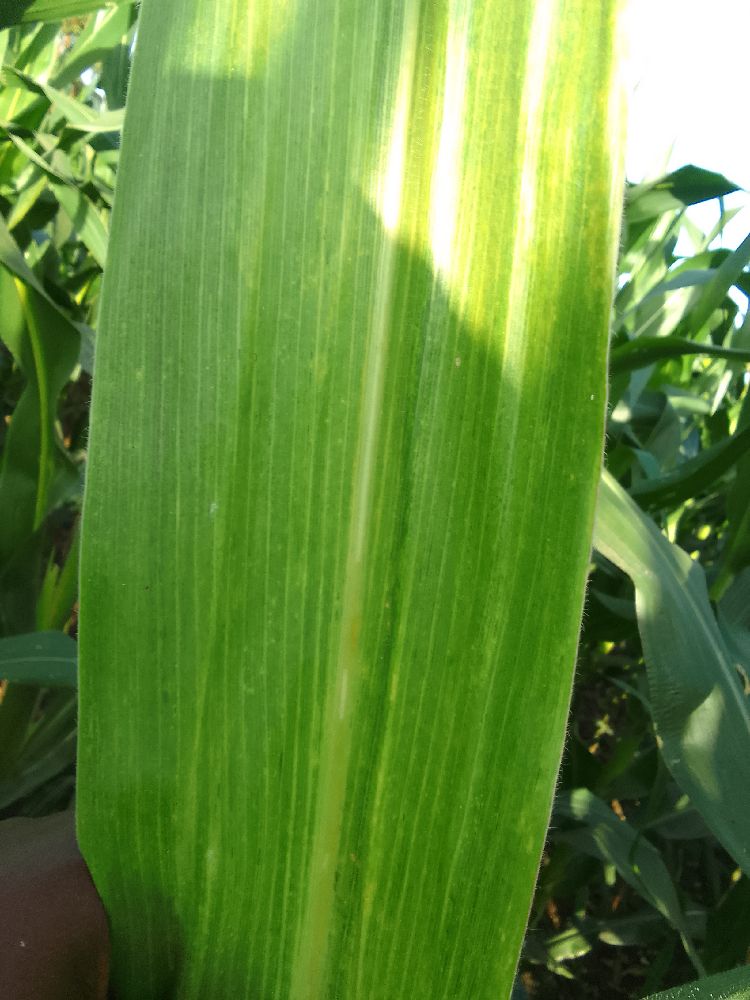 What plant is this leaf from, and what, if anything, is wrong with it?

maize, maize lethal necrosis
